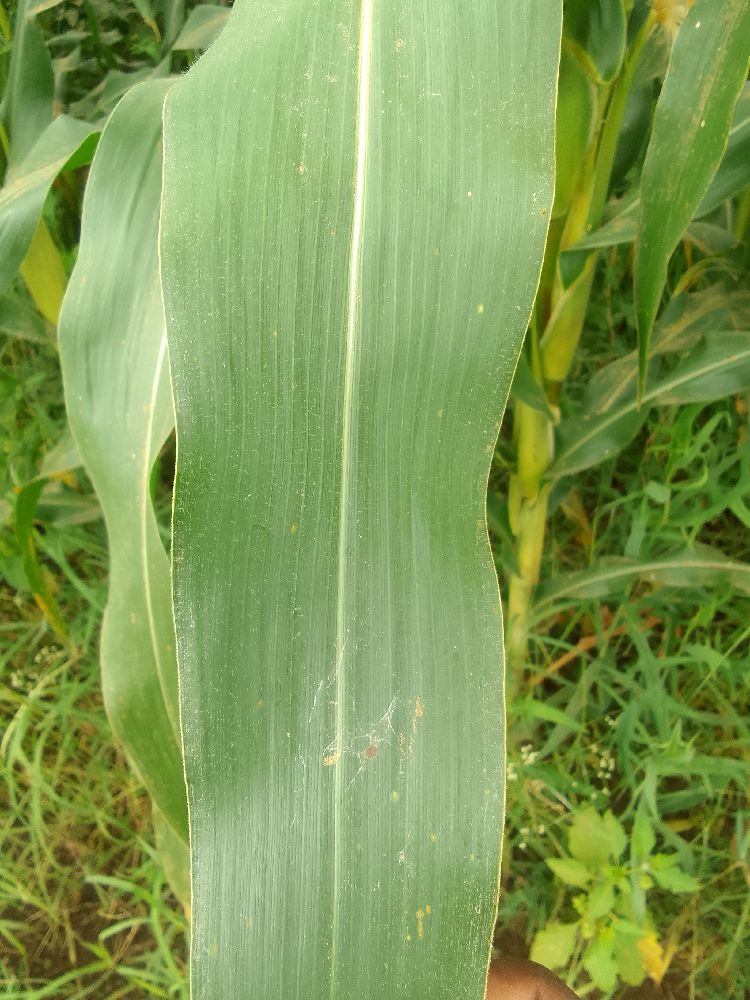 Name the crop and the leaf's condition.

maize, healthy
